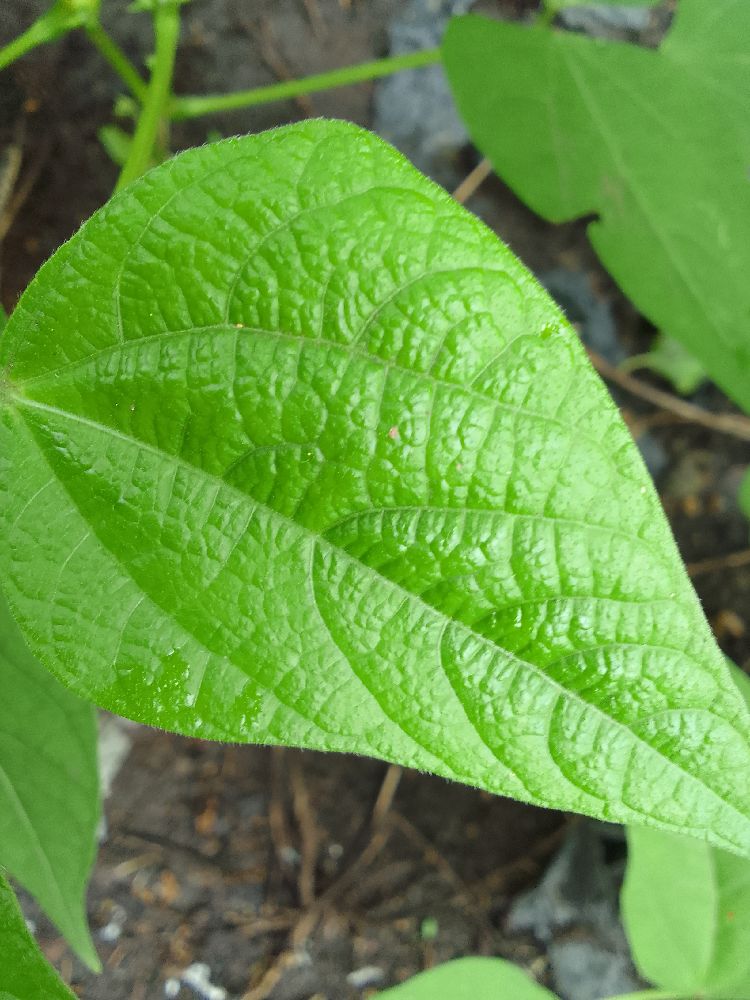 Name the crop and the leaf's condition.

common bean, healthy
